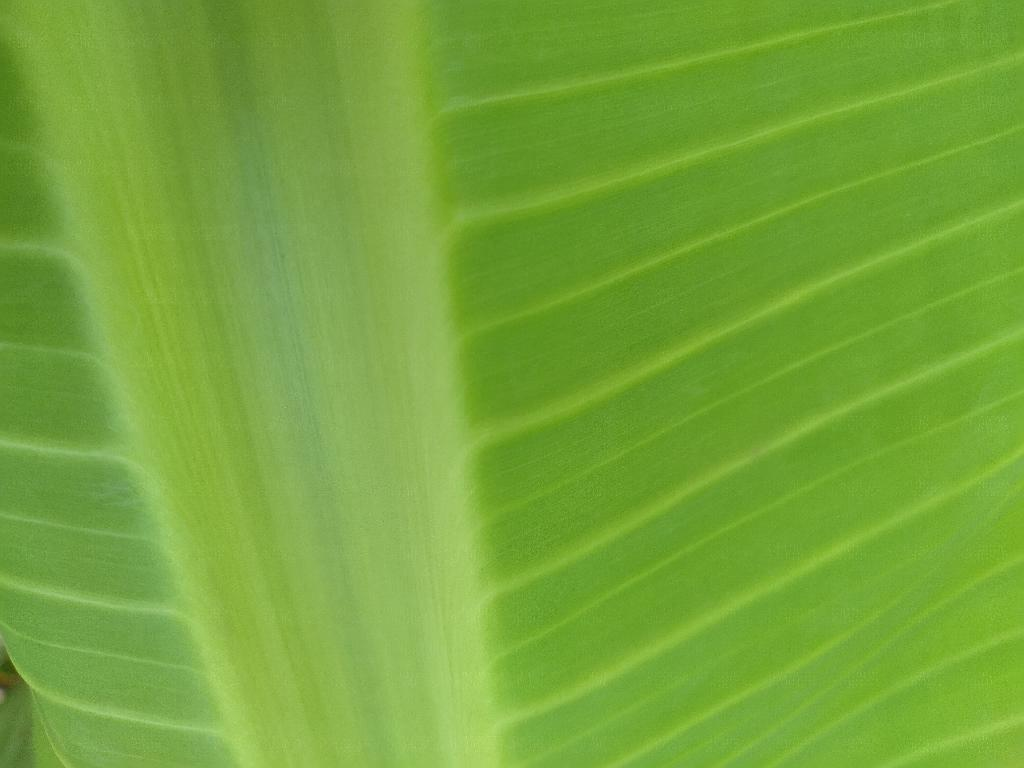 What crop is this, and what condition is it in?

banana, healthy
